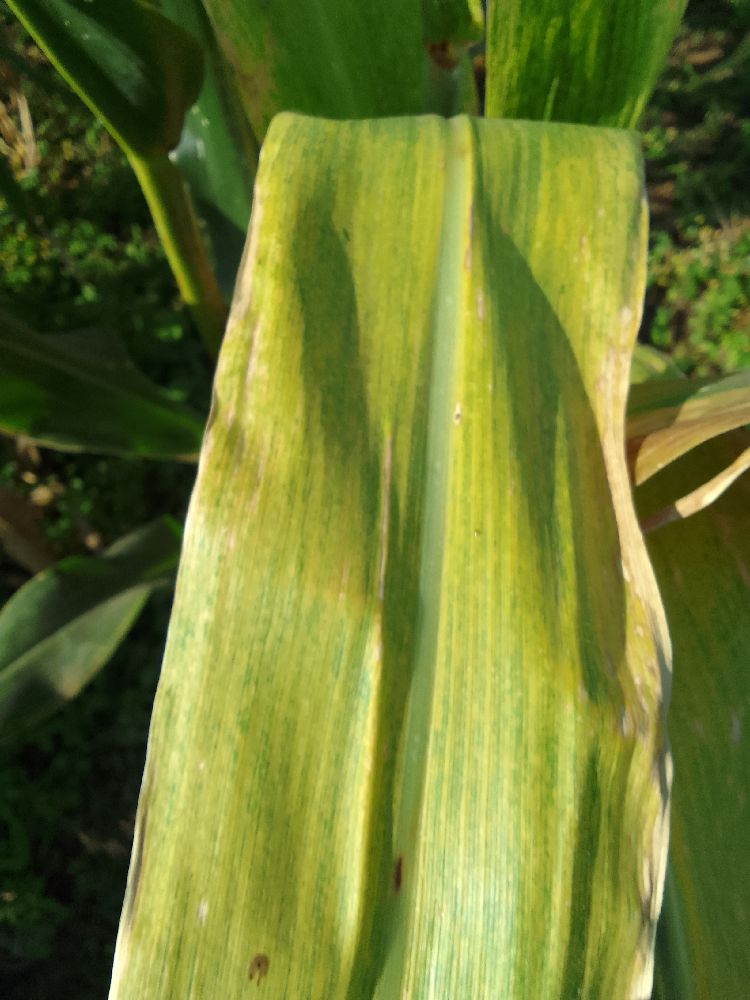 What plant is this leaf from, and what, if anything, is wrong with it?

maize, maize lethal necrosis
